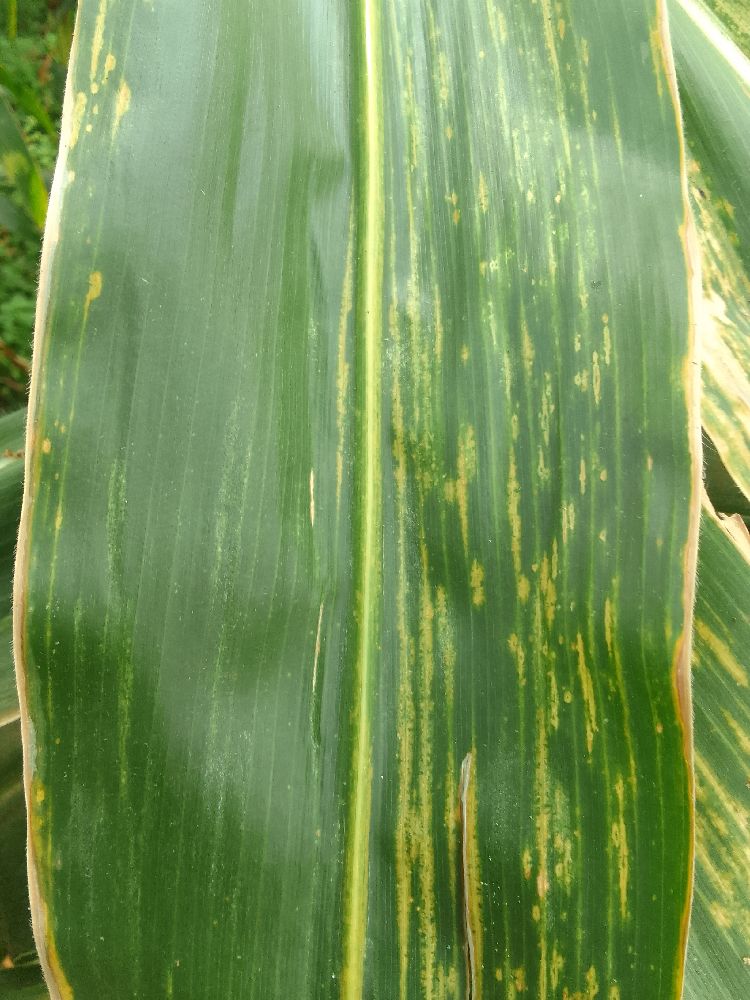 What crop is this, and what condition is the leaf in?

maize, maize lethal necrosis
